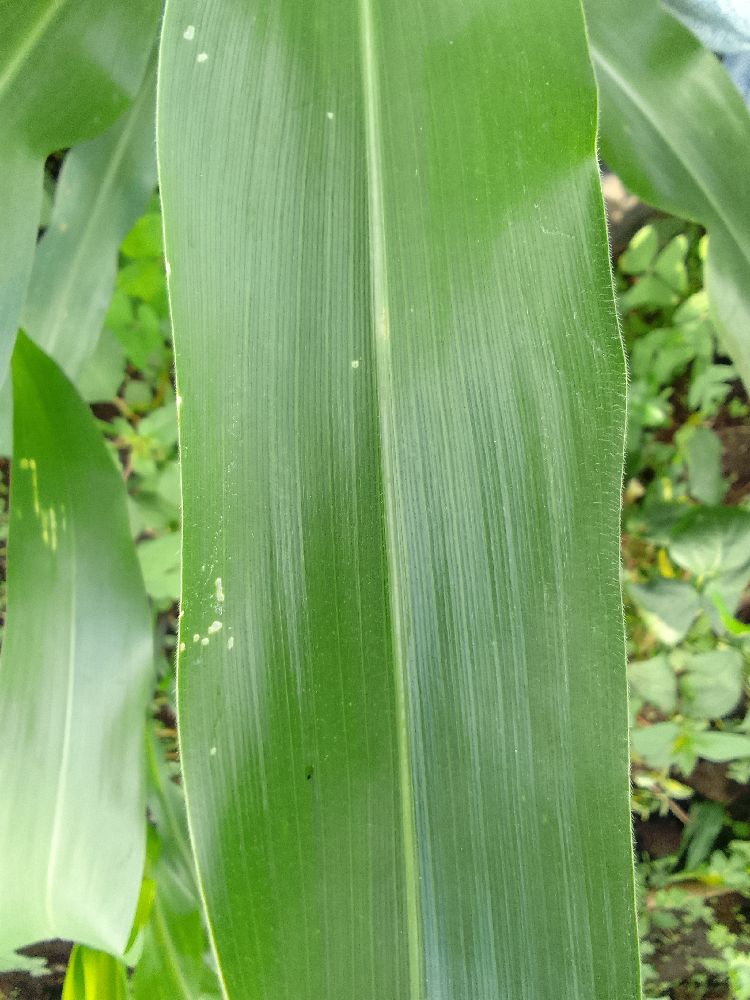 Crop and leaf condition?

maize, healthy
